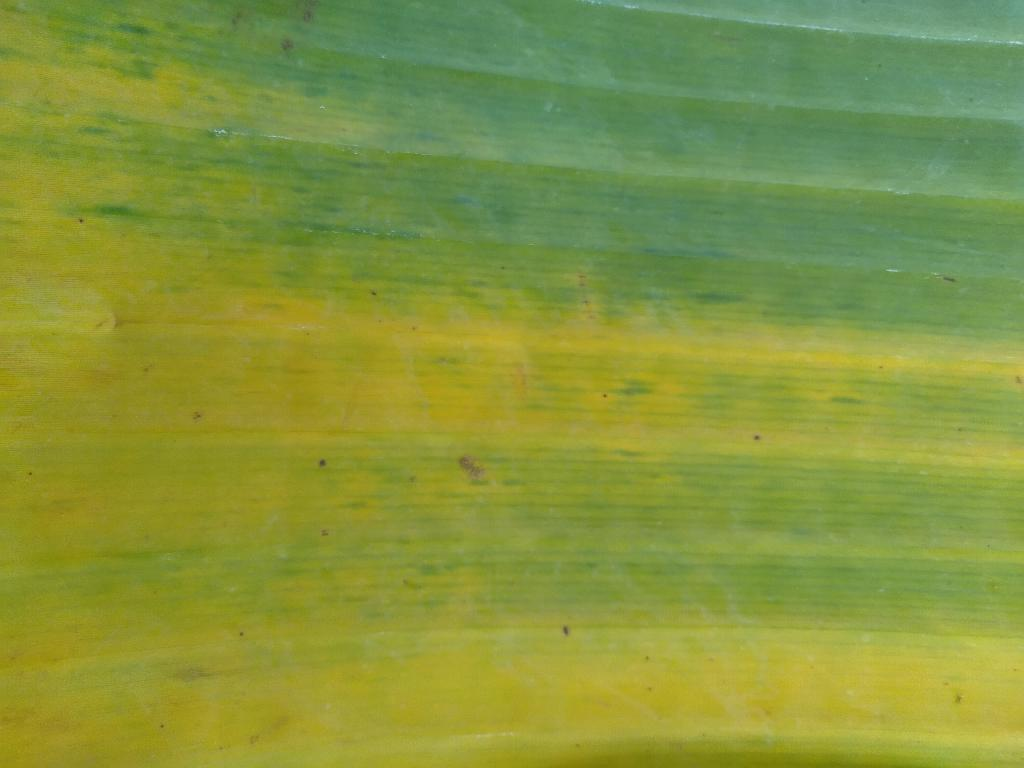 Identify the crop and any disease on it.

banana, fusarium wilt race 1
